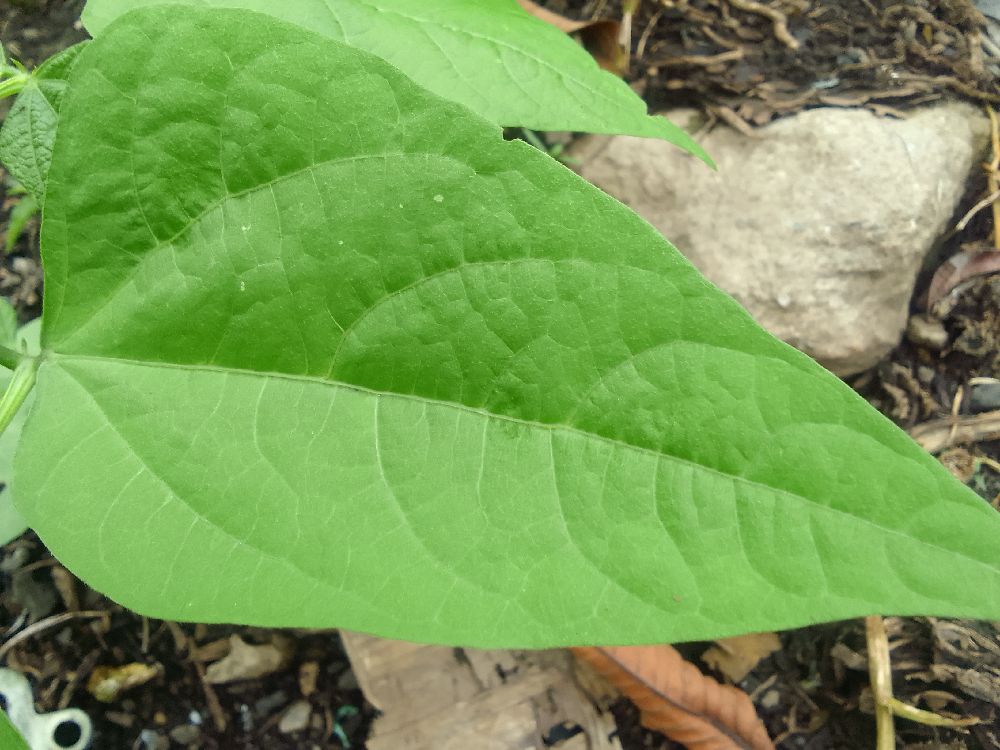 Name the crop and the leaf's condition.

common bean, healthy
